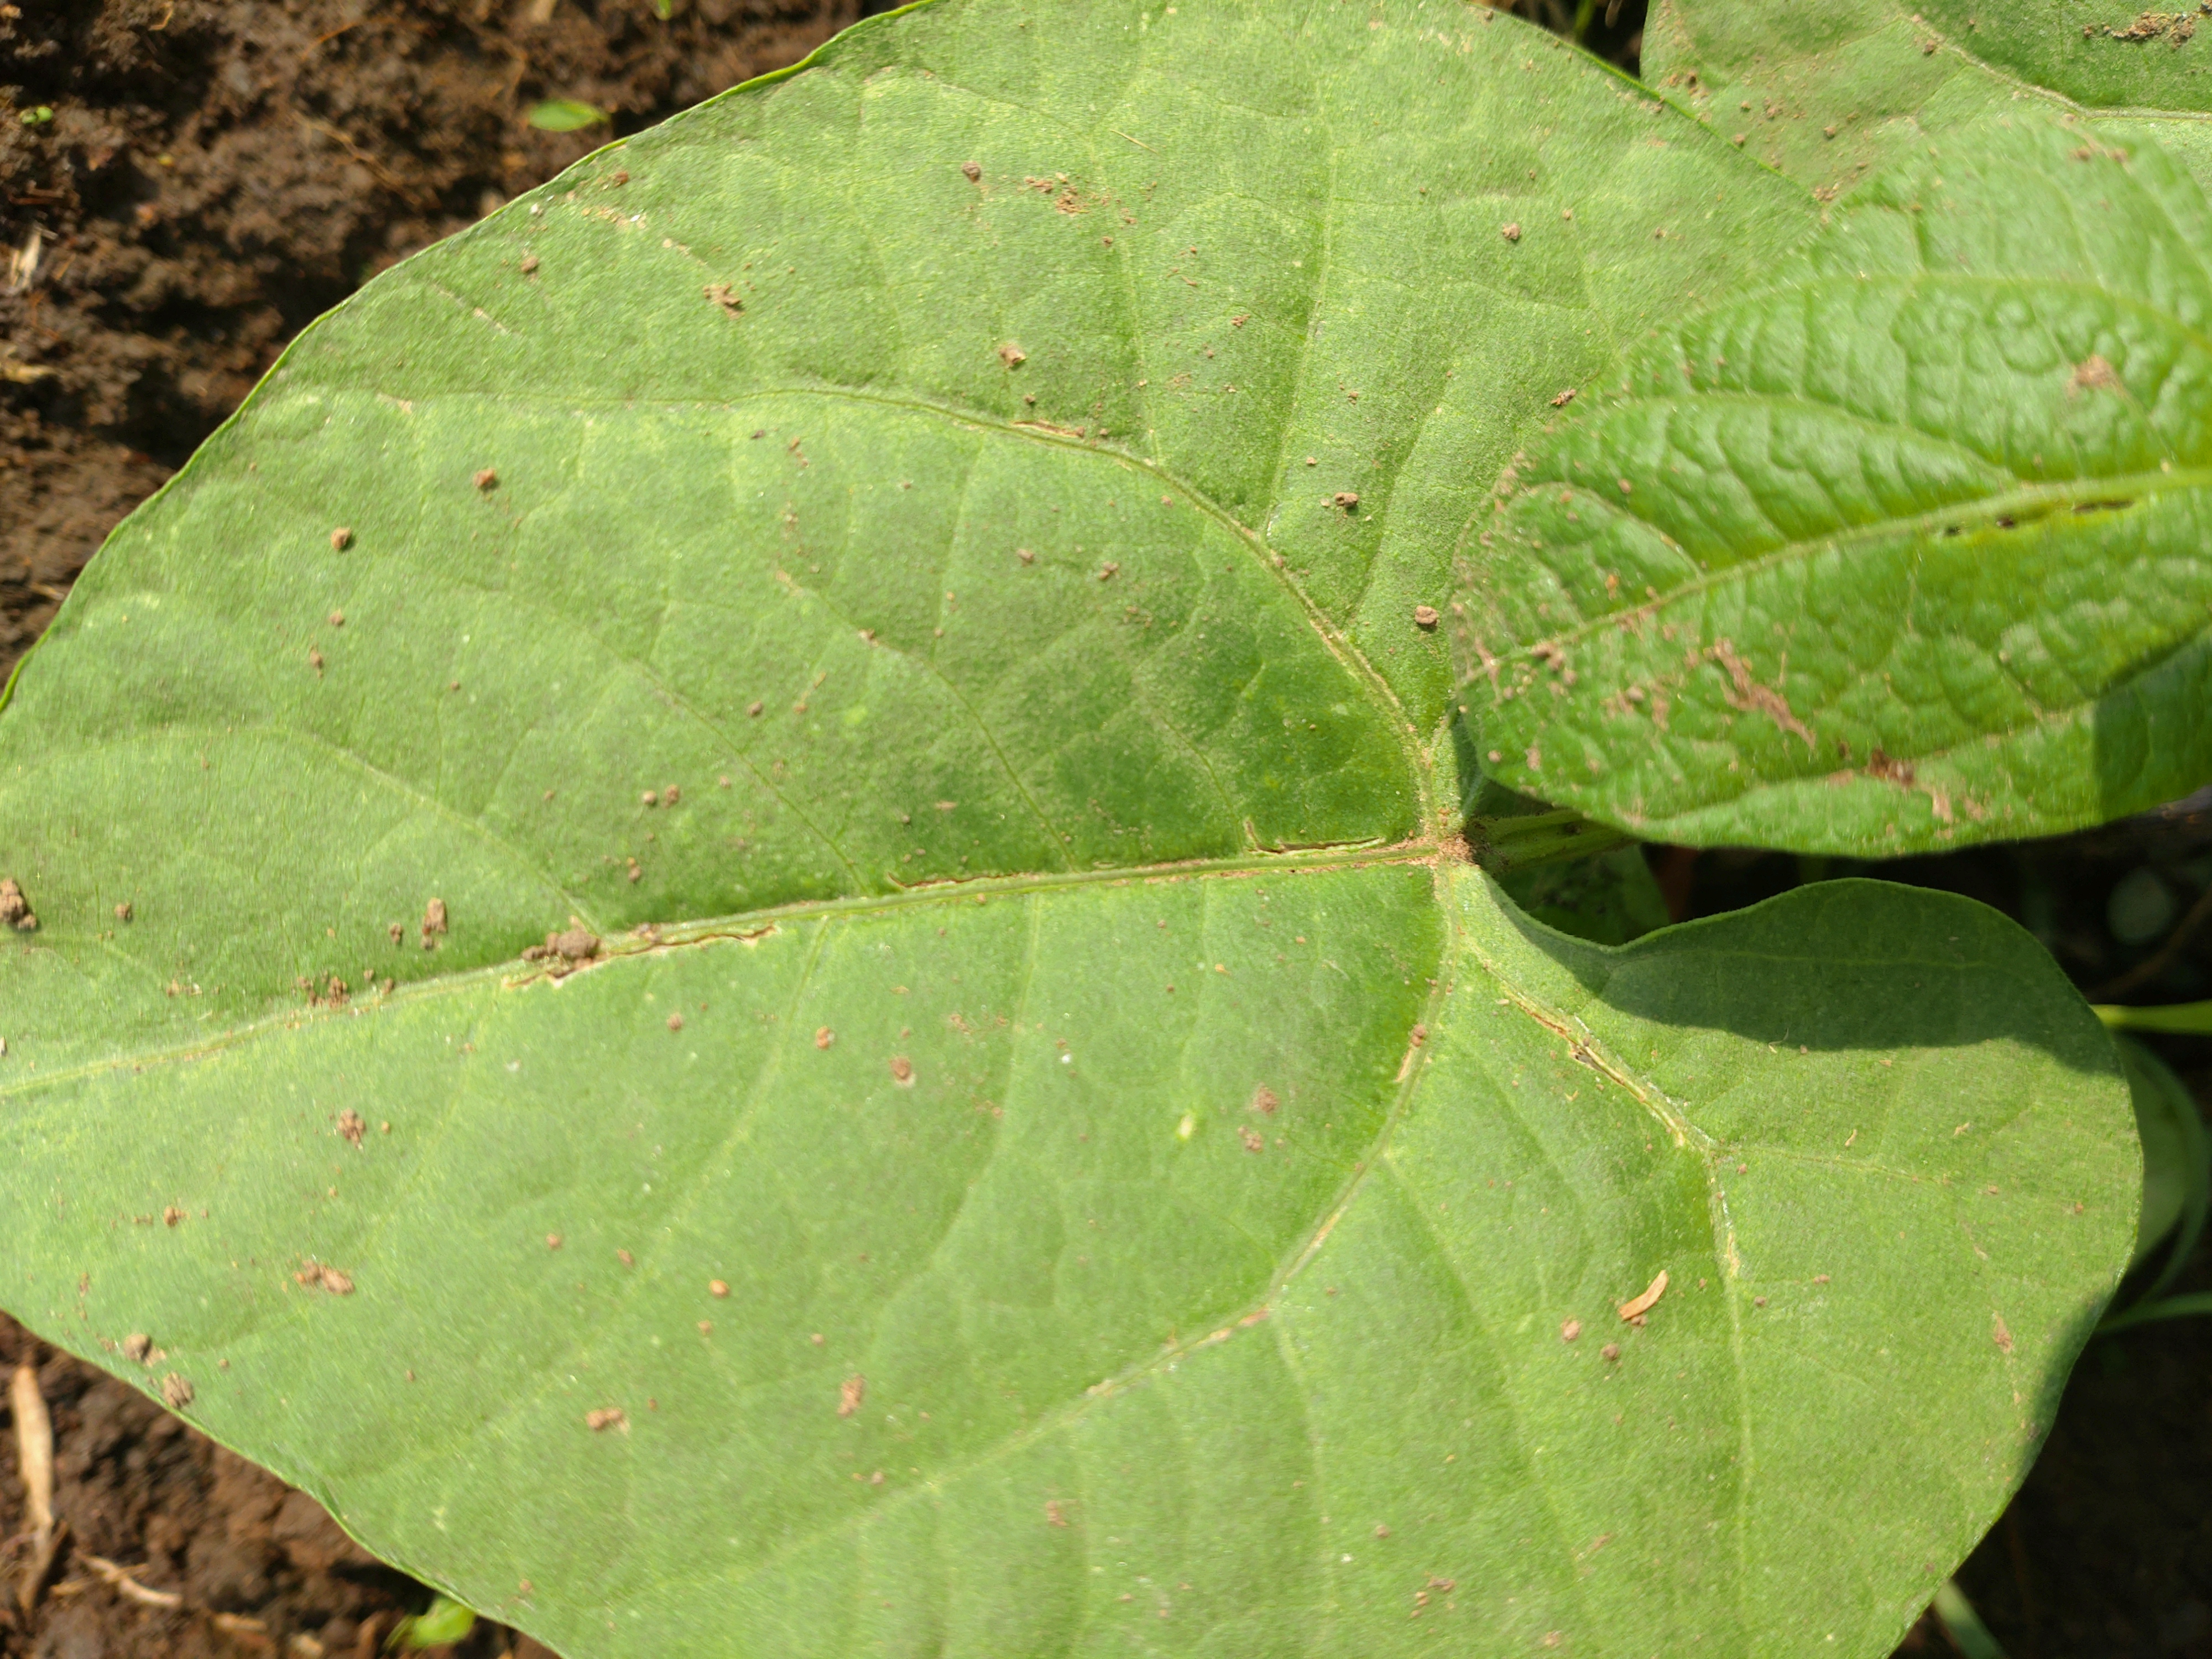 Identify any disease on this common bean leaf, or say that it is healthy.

healthy
